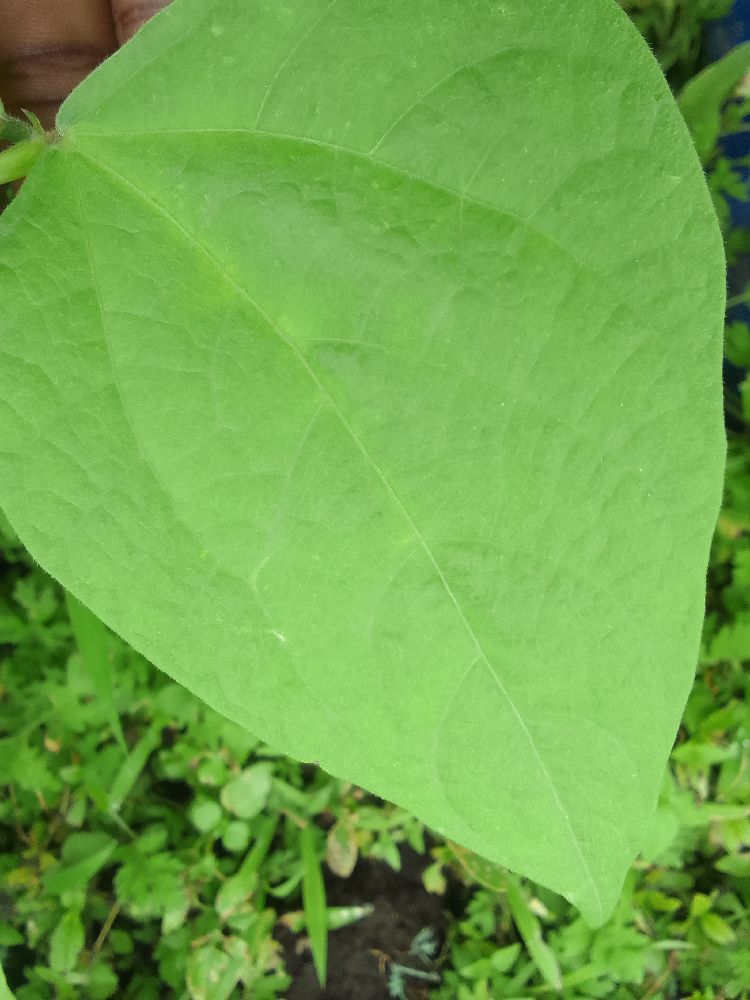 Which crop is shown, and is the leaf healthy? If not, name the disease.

common bean, healthy
